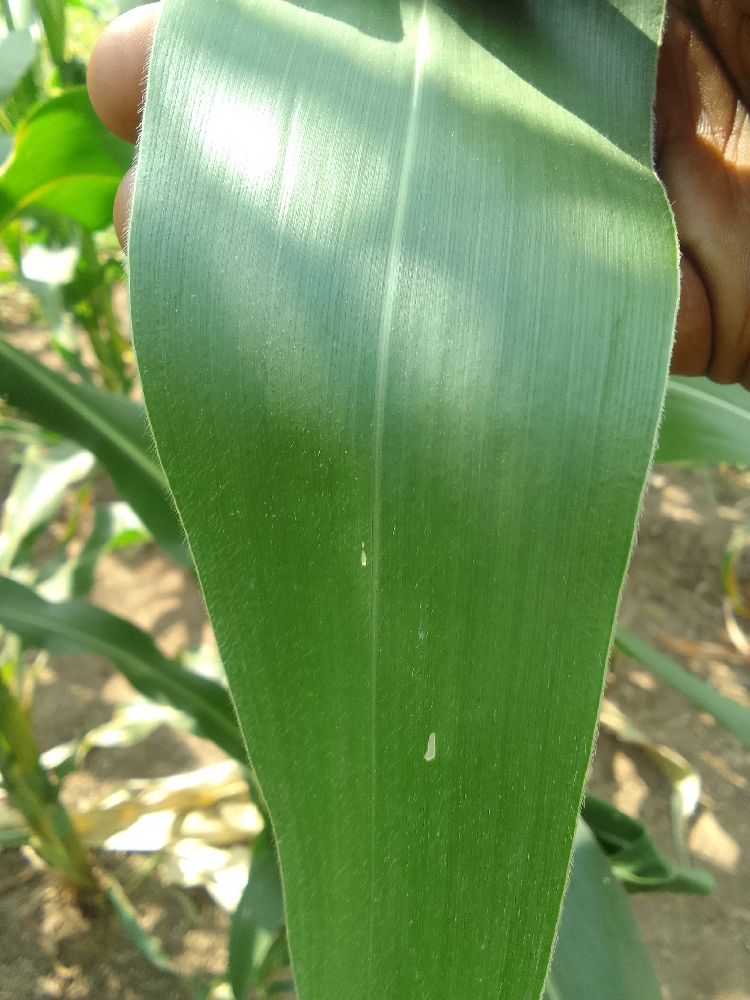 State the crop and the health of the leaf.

maize, healthy
